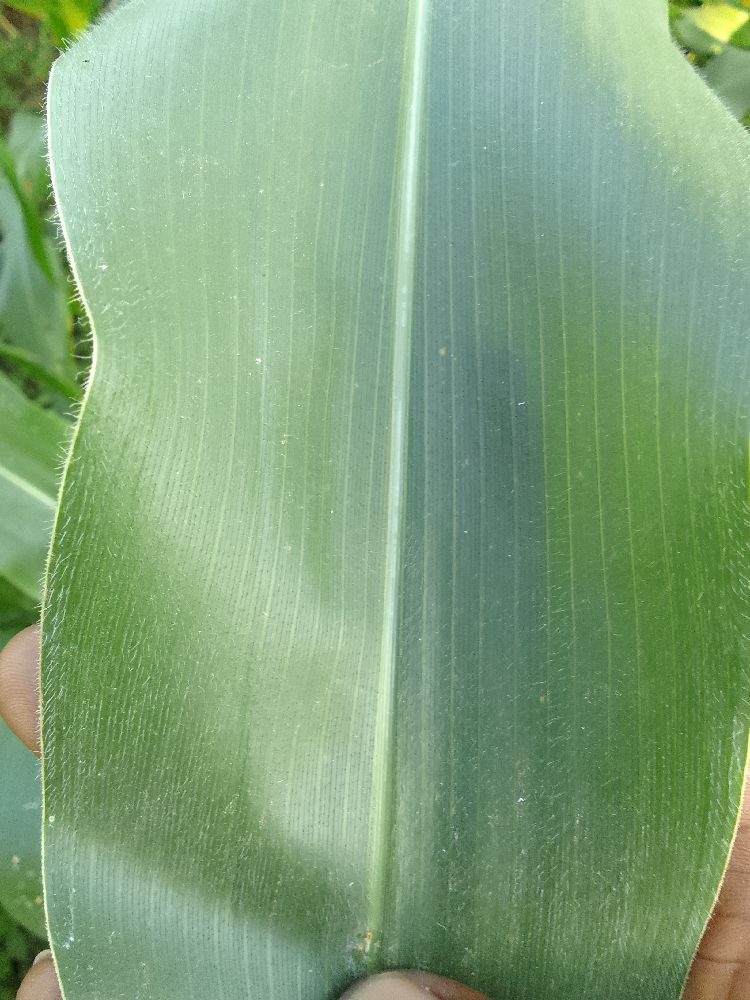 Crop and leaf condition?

maize, healthy
